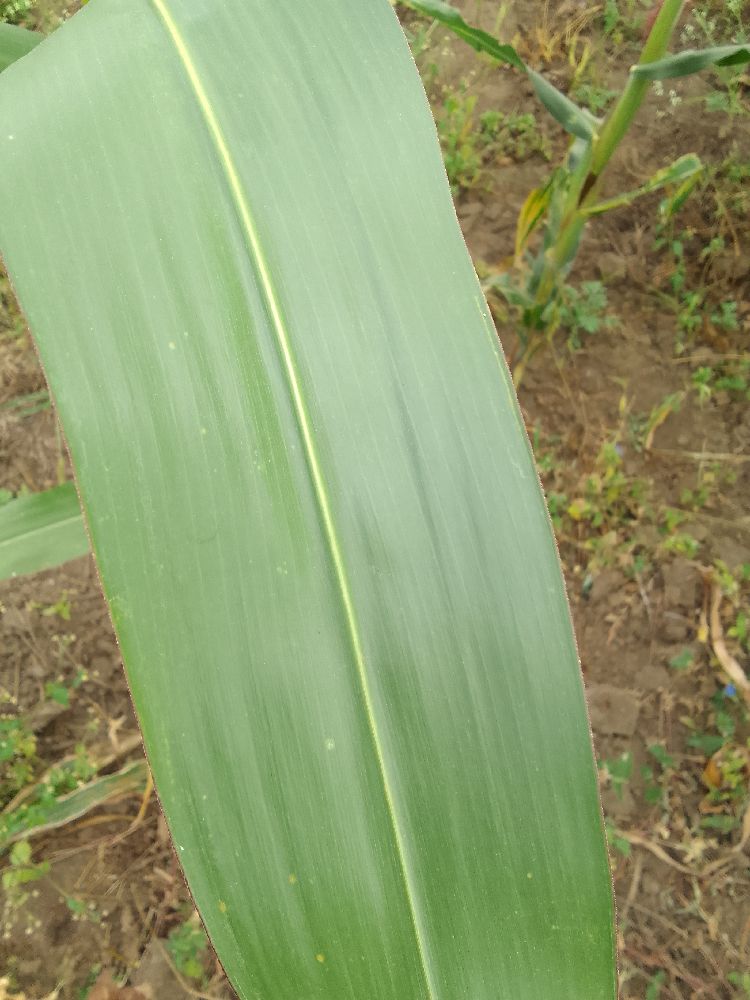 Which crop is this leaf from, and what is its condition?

maize, healthy
